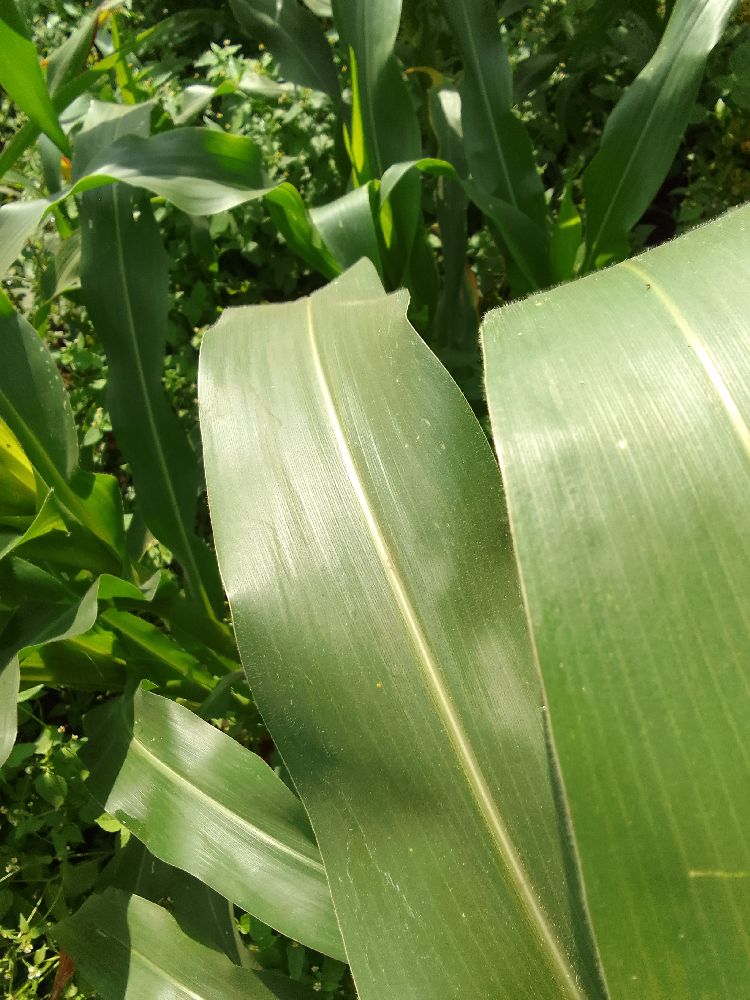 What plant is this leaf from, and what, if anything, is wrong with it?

maize, healthy
